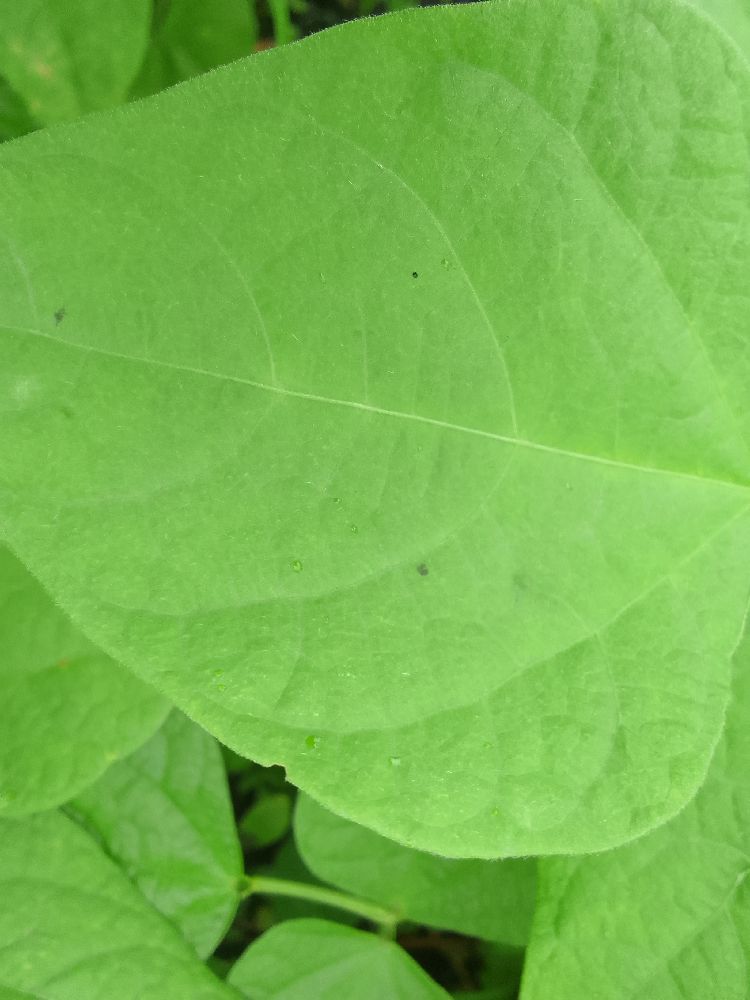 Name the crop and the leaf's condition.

common bean, healthy
